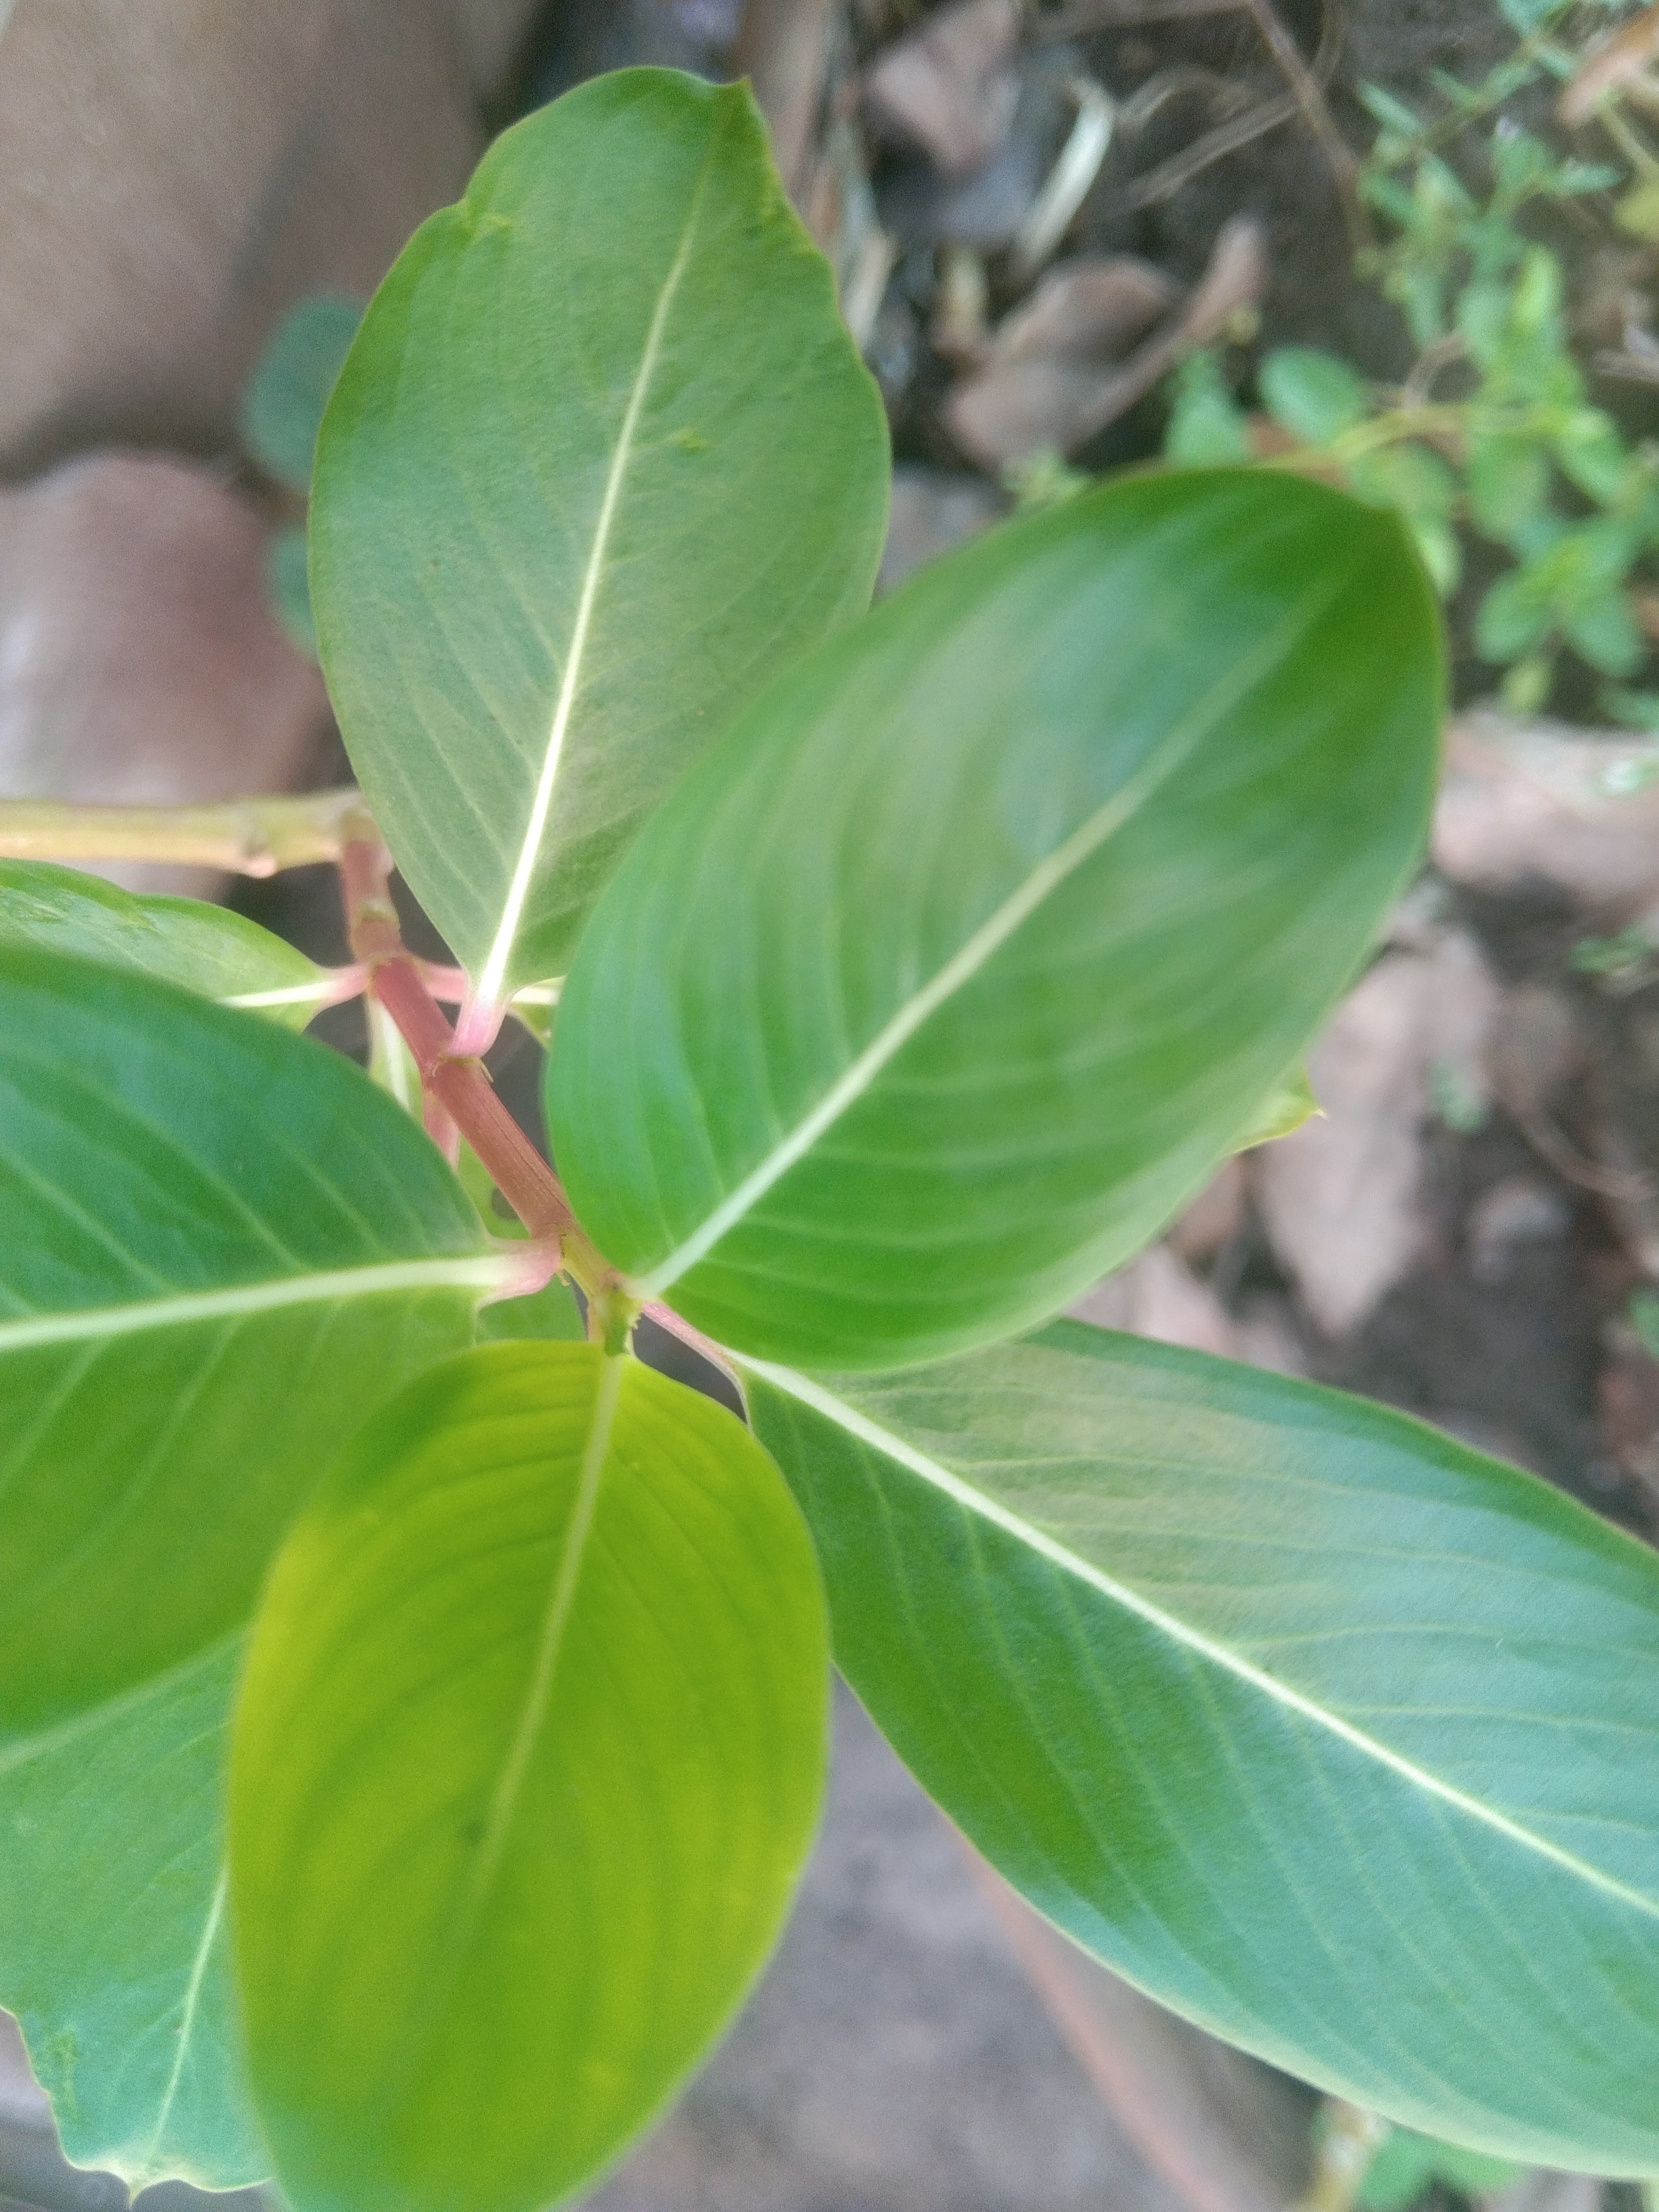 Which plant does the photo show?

rose periwinkle
